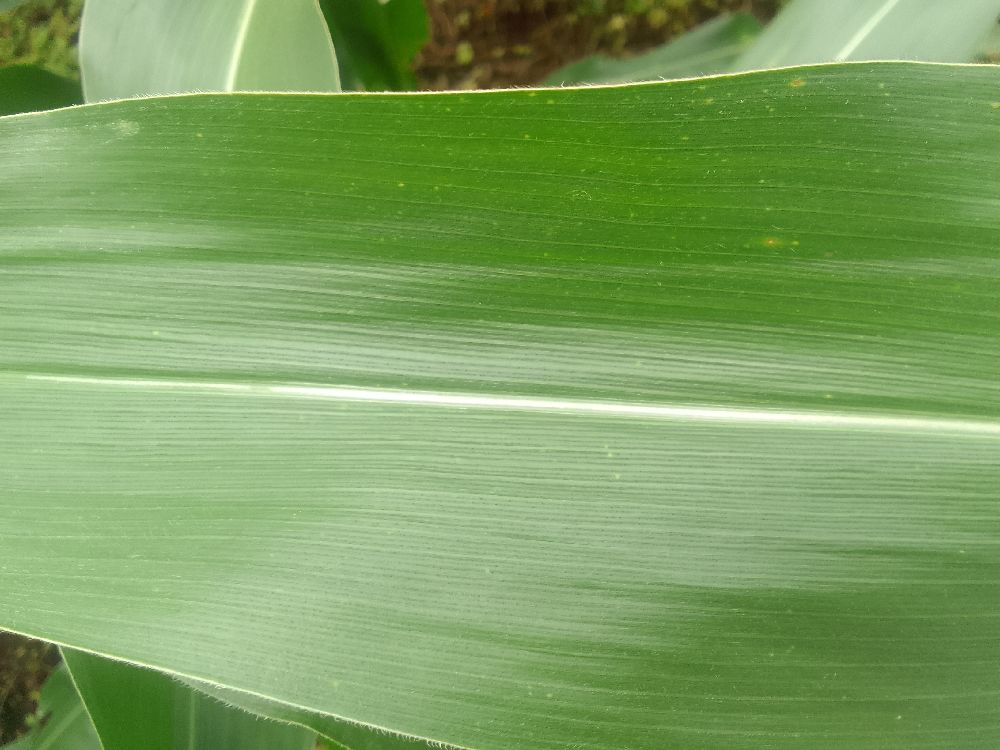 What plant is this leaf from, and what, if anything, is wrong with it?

maize, healthy
